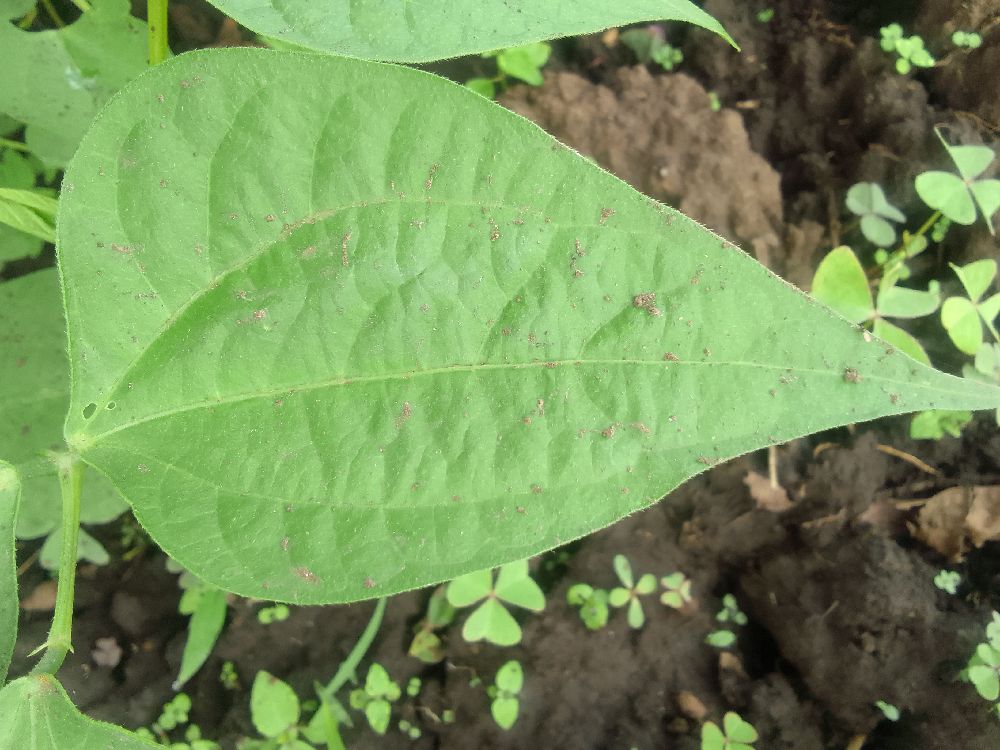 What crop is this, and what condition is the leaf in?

common bean, healthy
